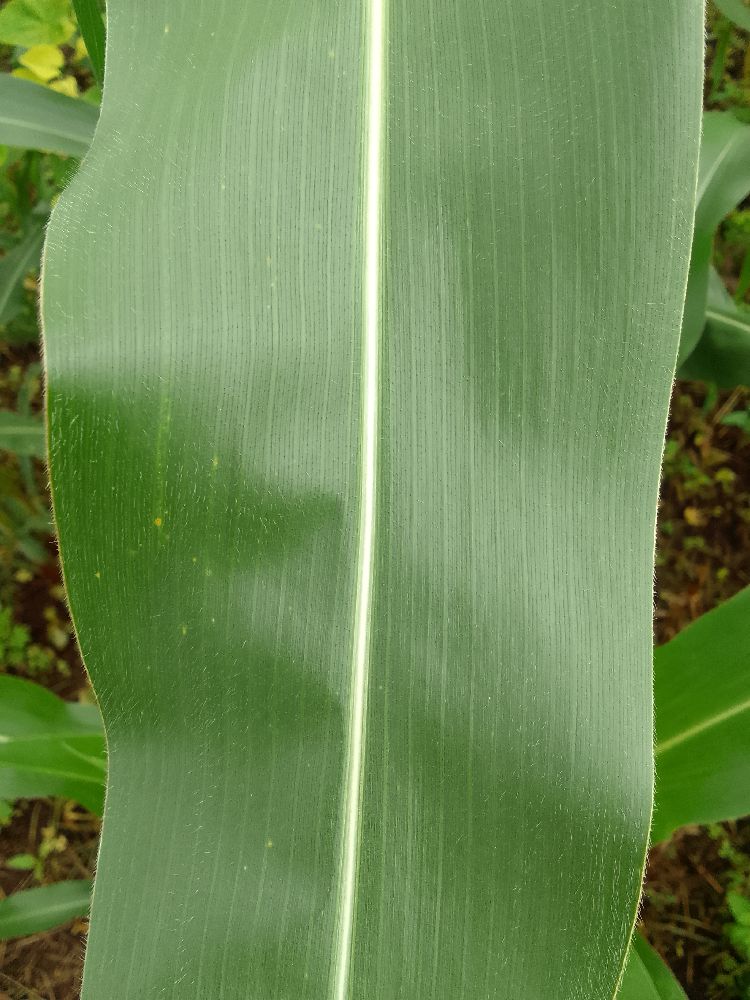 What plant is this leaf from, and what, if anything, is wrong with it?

maize, healthy
